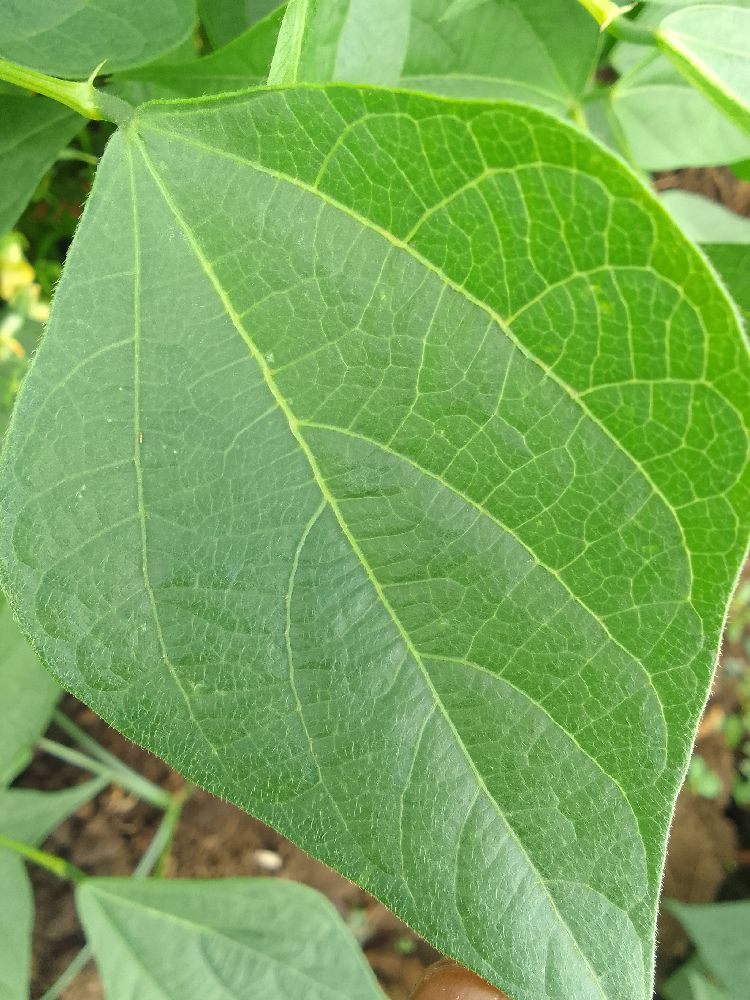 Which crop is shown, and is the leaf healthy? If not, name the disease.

common bean, healthy
